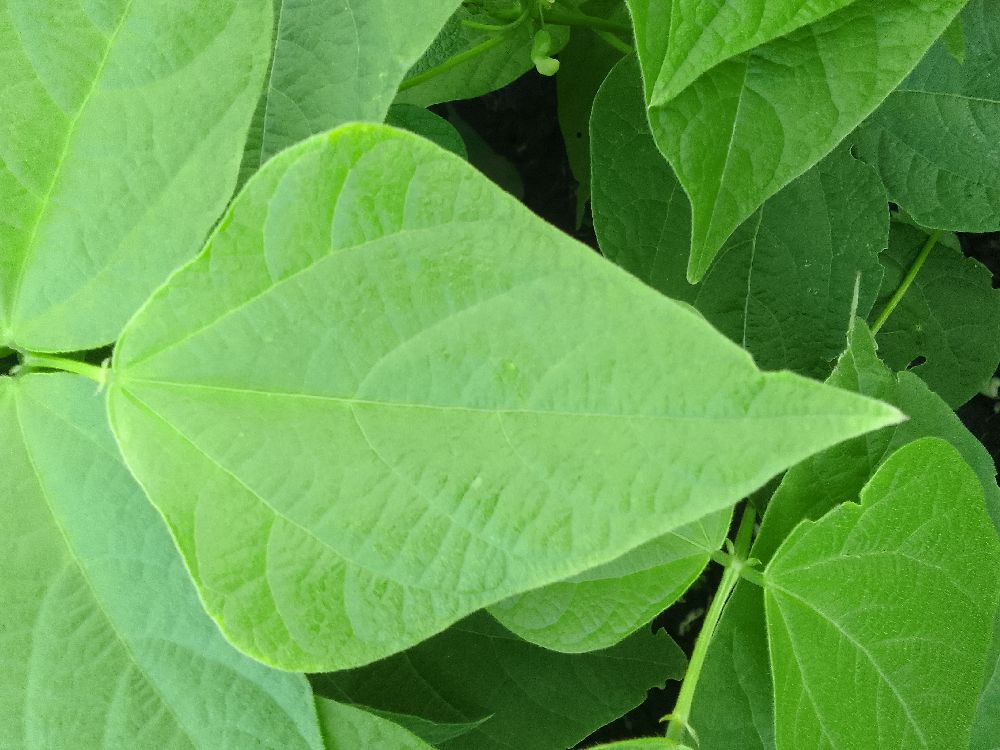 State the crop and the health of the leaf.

common bean, healthy
